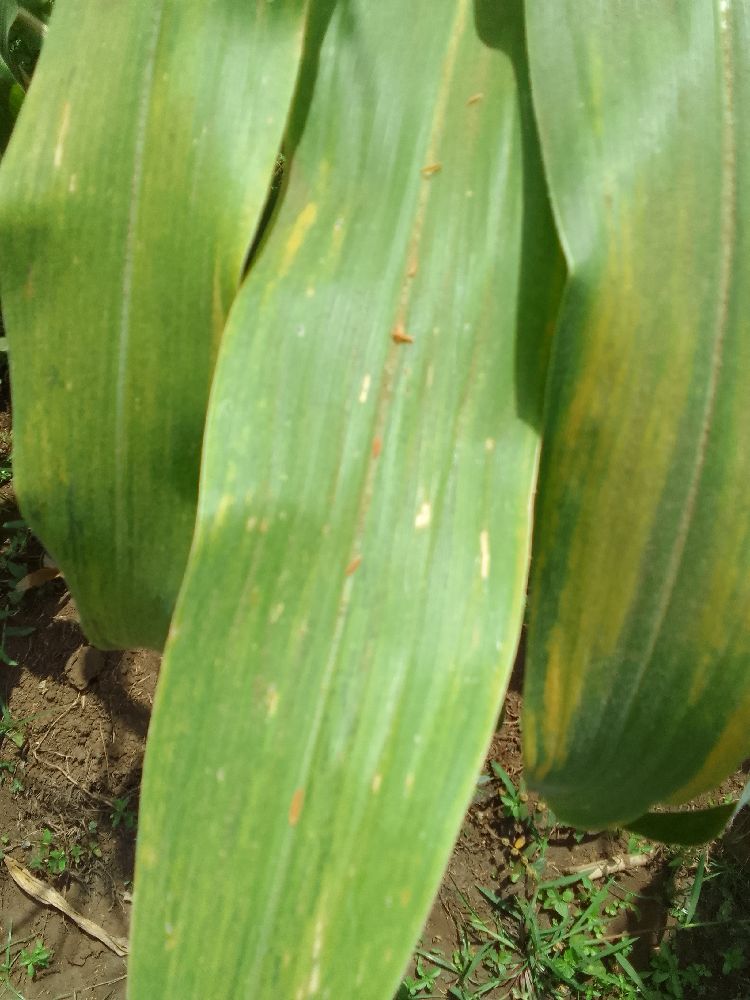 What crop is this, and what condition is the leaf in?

maize, maize lethal necrosis
